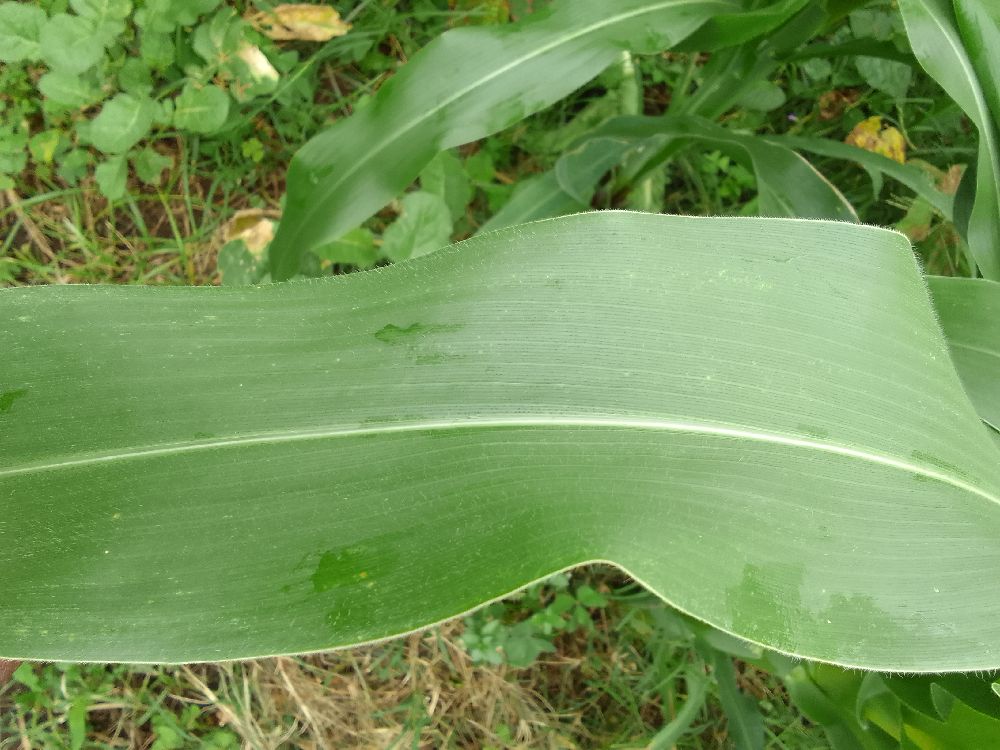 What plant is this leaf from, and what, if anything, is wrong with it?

maize, healthy
